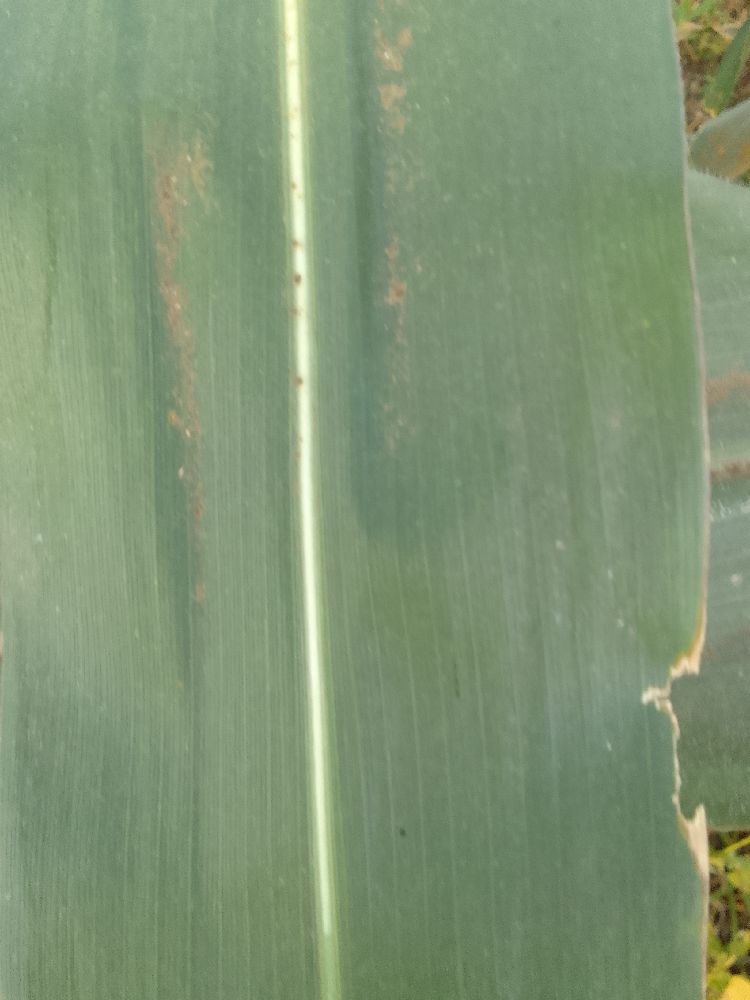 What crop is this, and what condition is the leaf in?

maize, healthy
